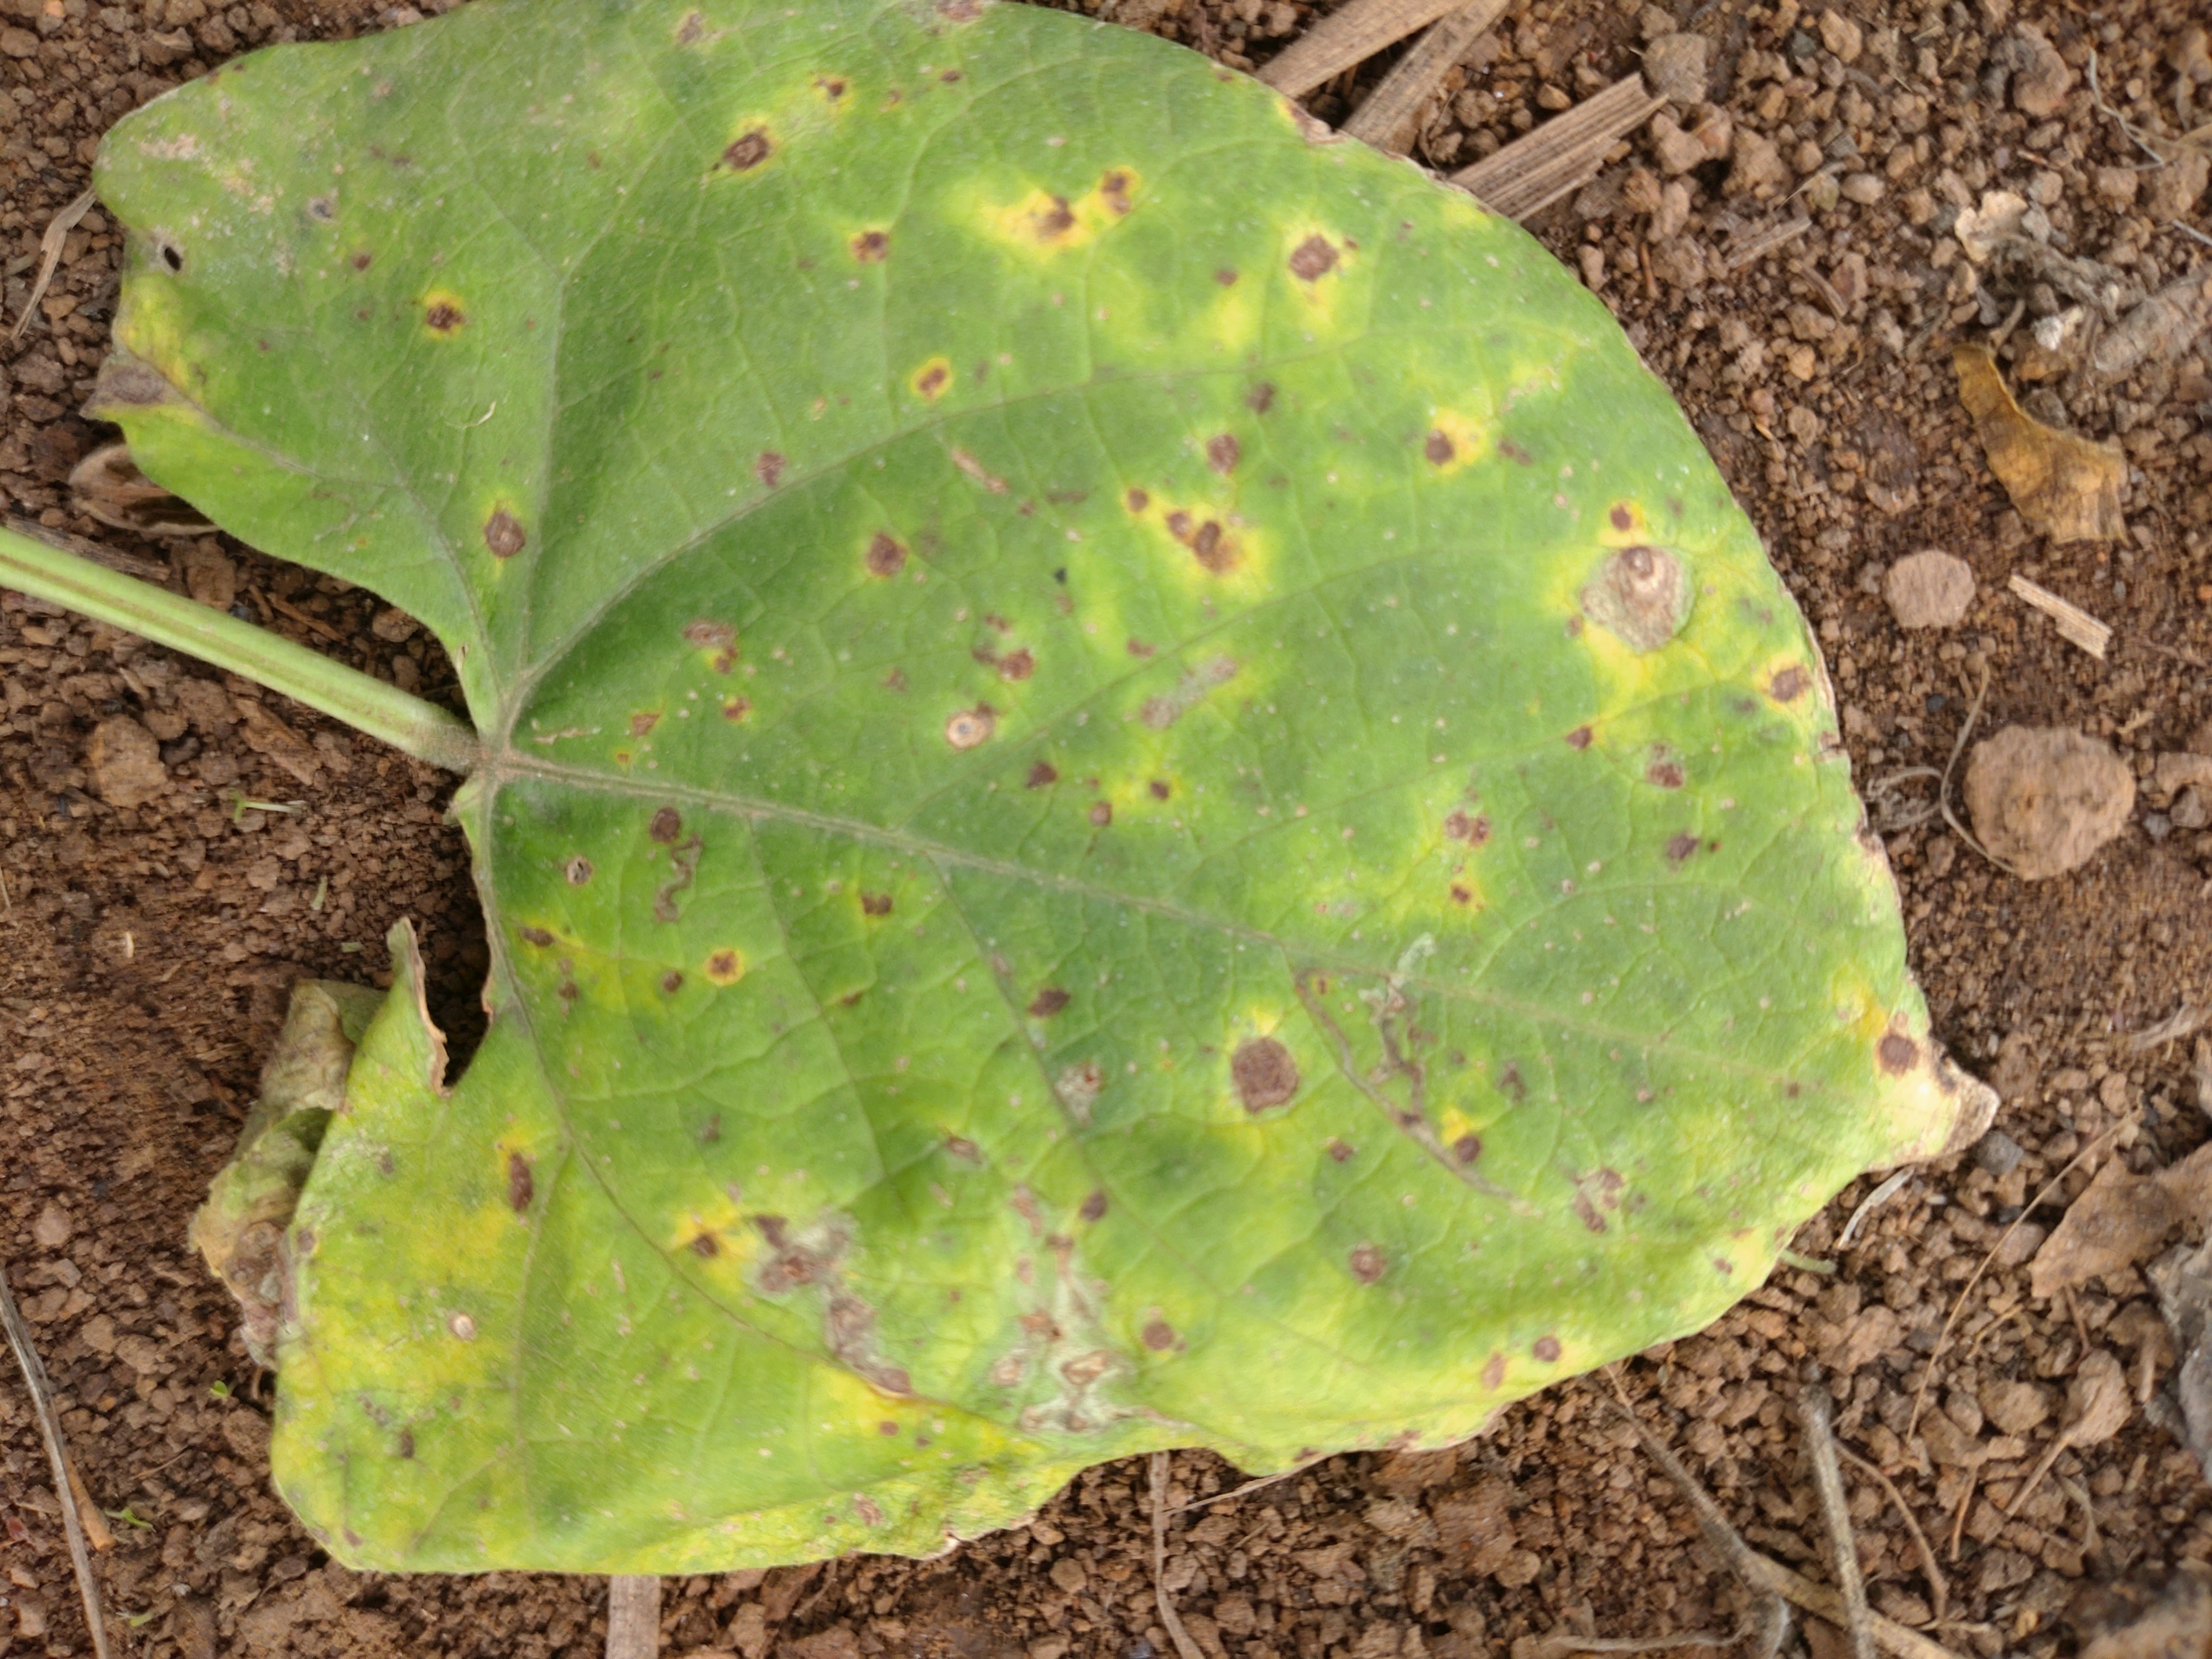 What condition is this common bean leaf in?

rust
